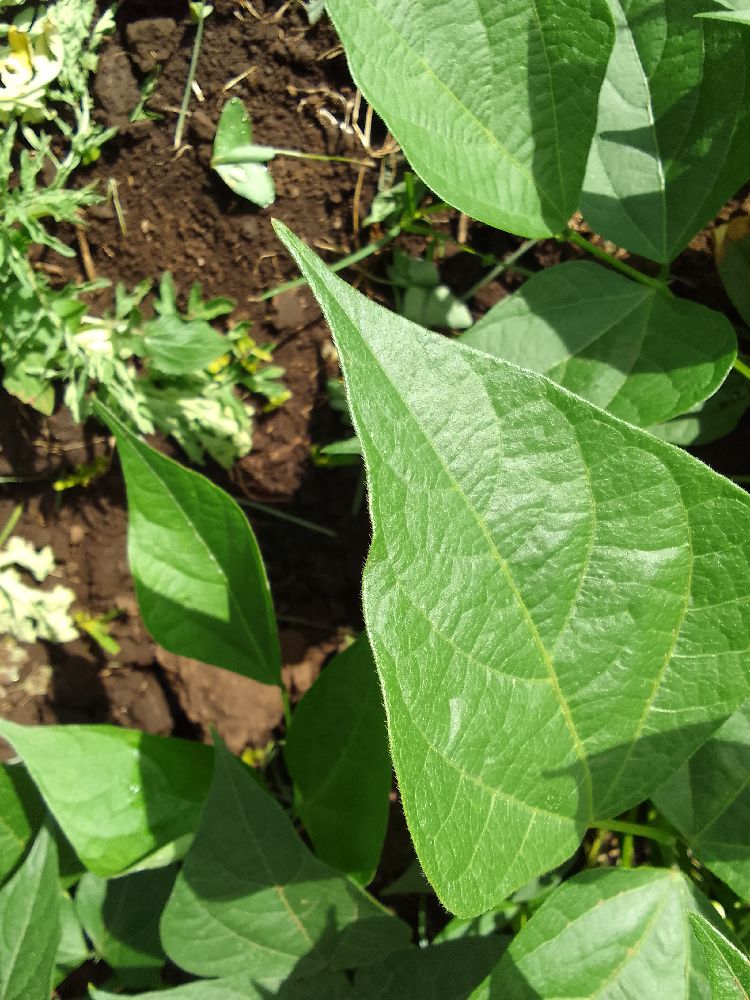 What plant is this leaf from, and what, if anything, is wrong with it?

common bean, healthy
